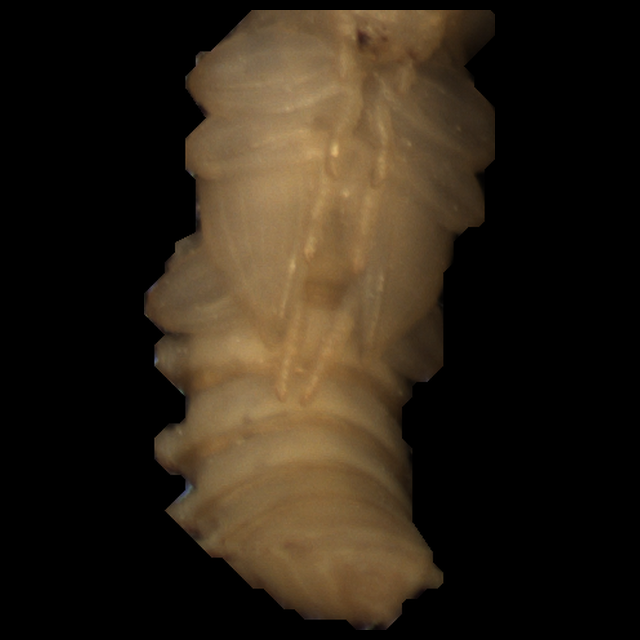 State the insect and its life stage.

mealworm pupa
